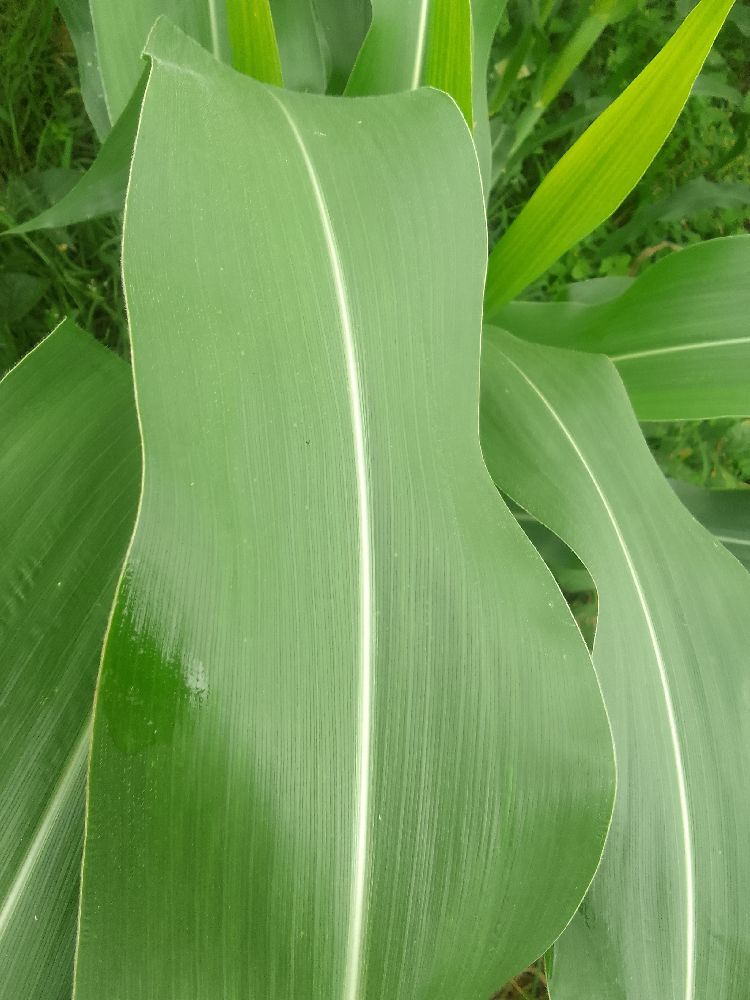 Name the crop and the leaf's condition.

maize, healthy
